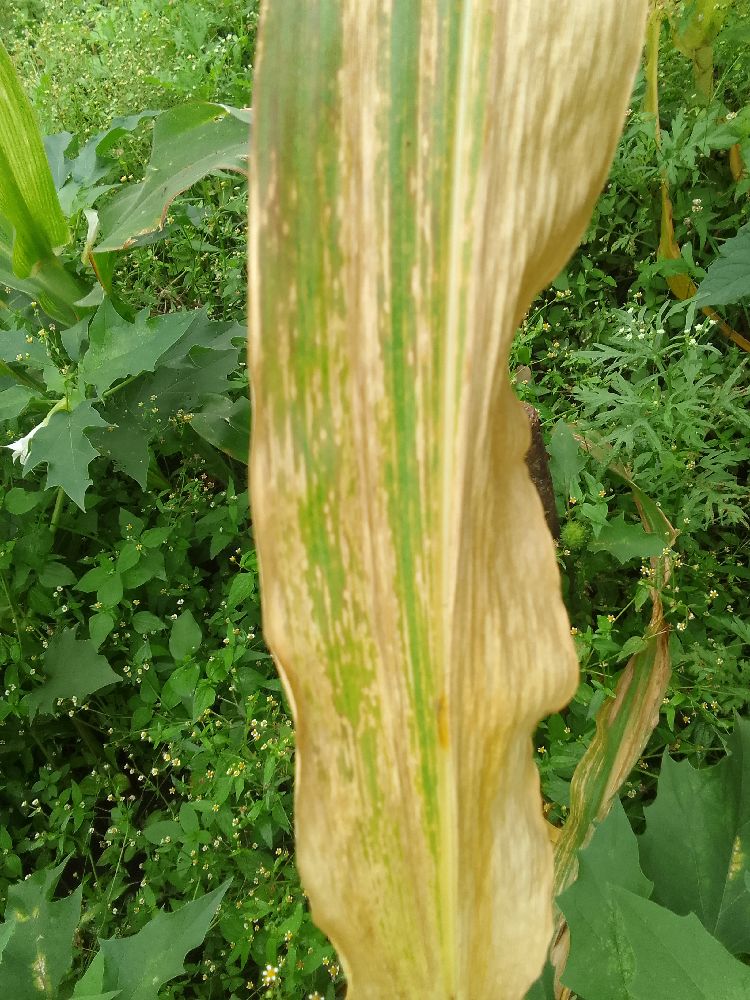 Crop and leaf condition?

maize, maize lethal necrosis
